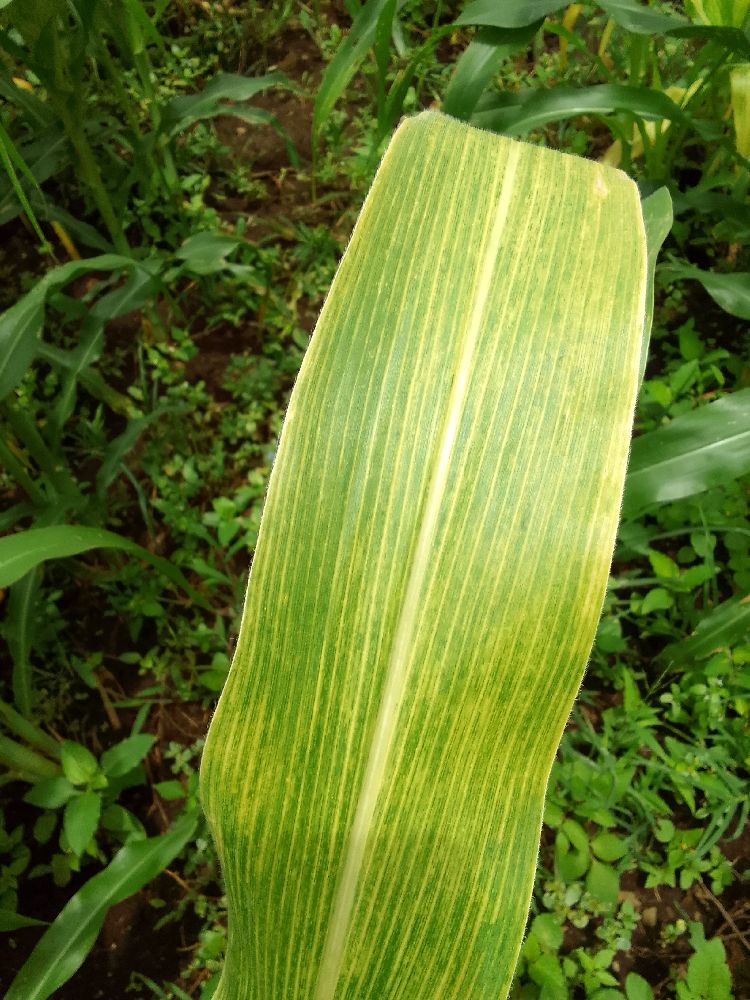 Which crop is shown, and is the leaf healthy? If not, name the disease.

maize, maize lethal necrosis
